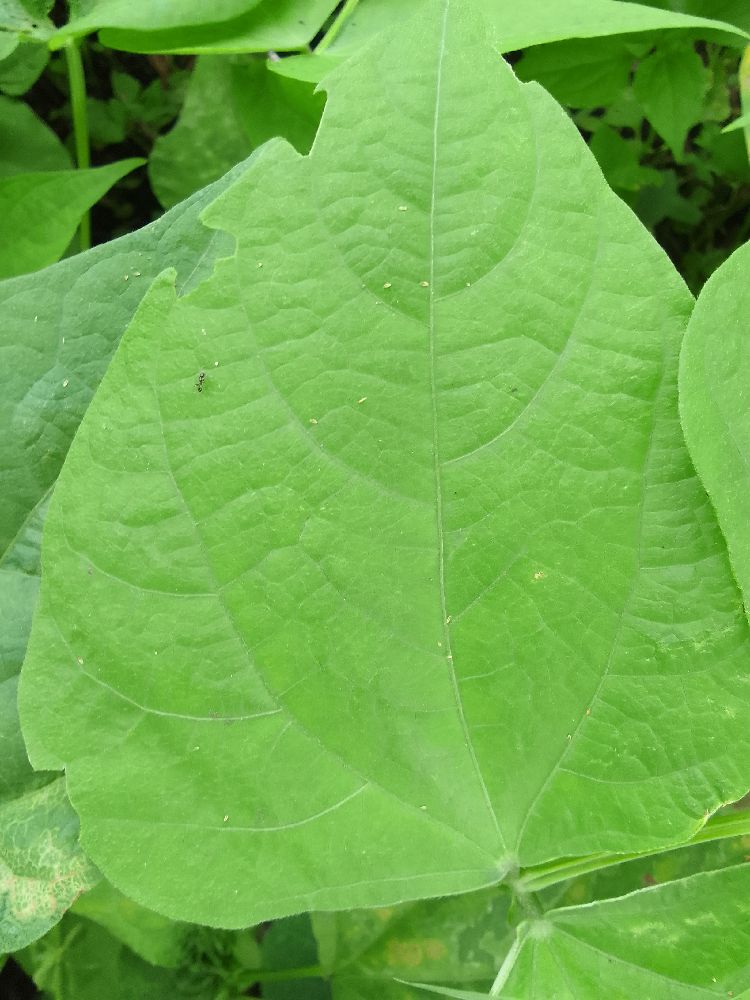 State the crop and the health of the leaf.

common bean, healthy
